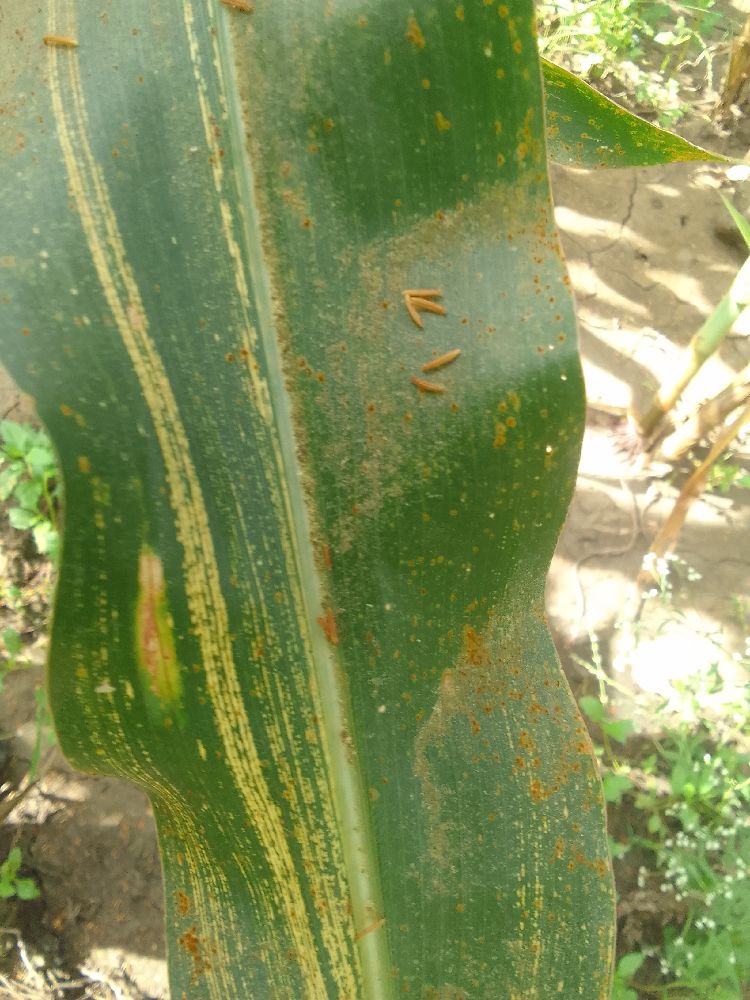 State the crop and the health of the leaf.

maize, maize streak virus
